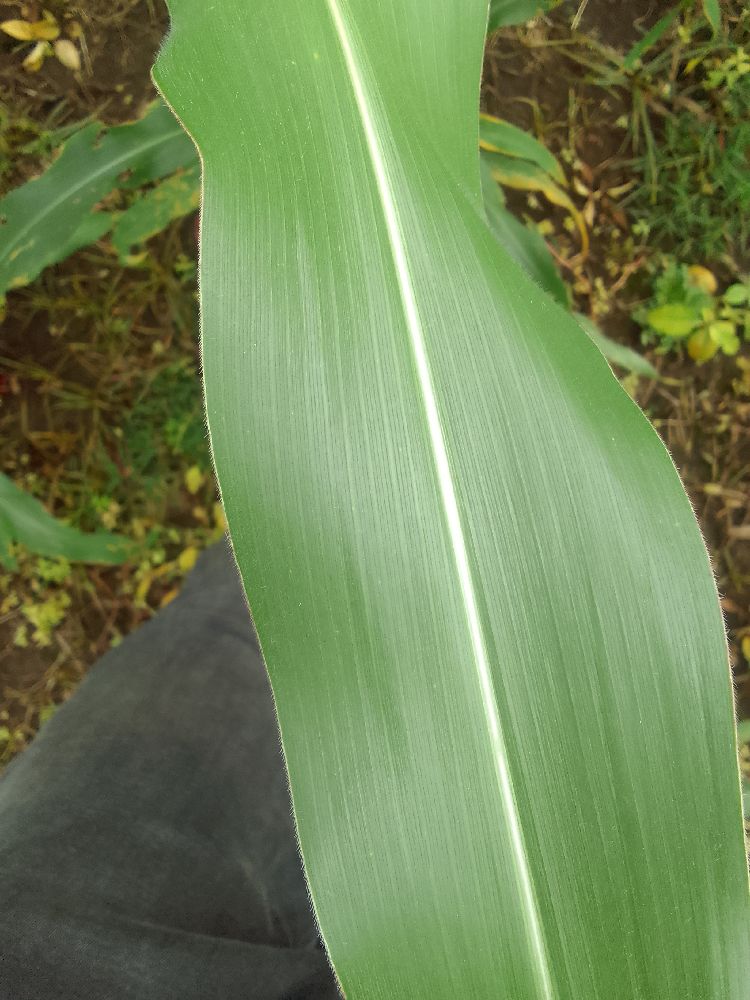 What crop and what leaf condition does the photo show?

maize, healthy
